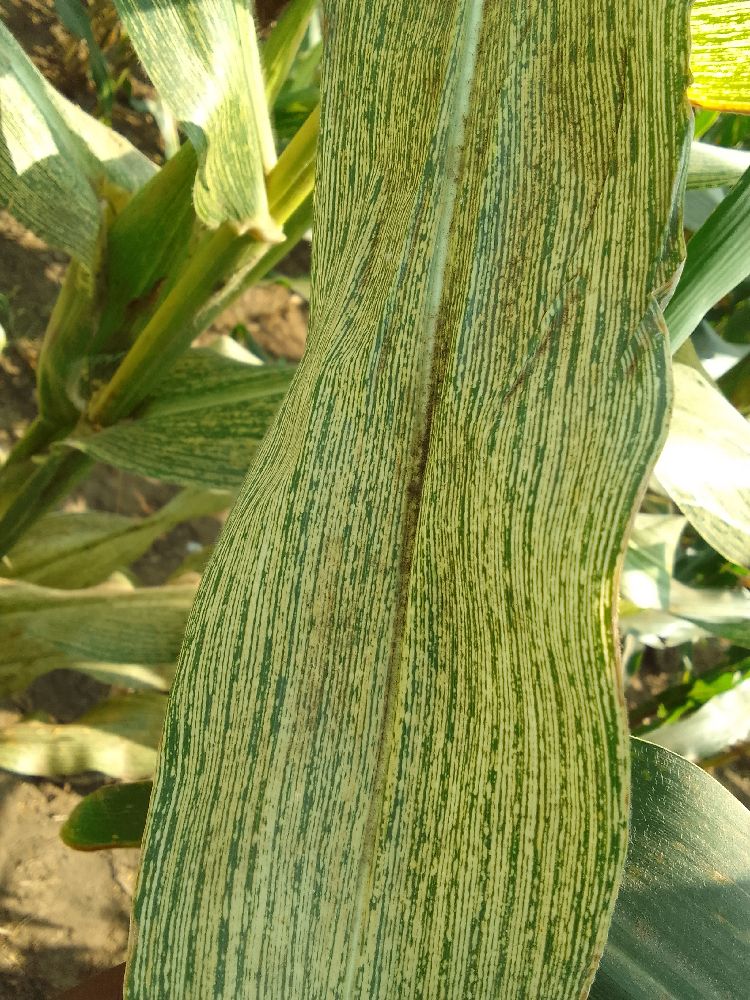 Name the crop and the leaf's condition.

maize, maize streak virus
